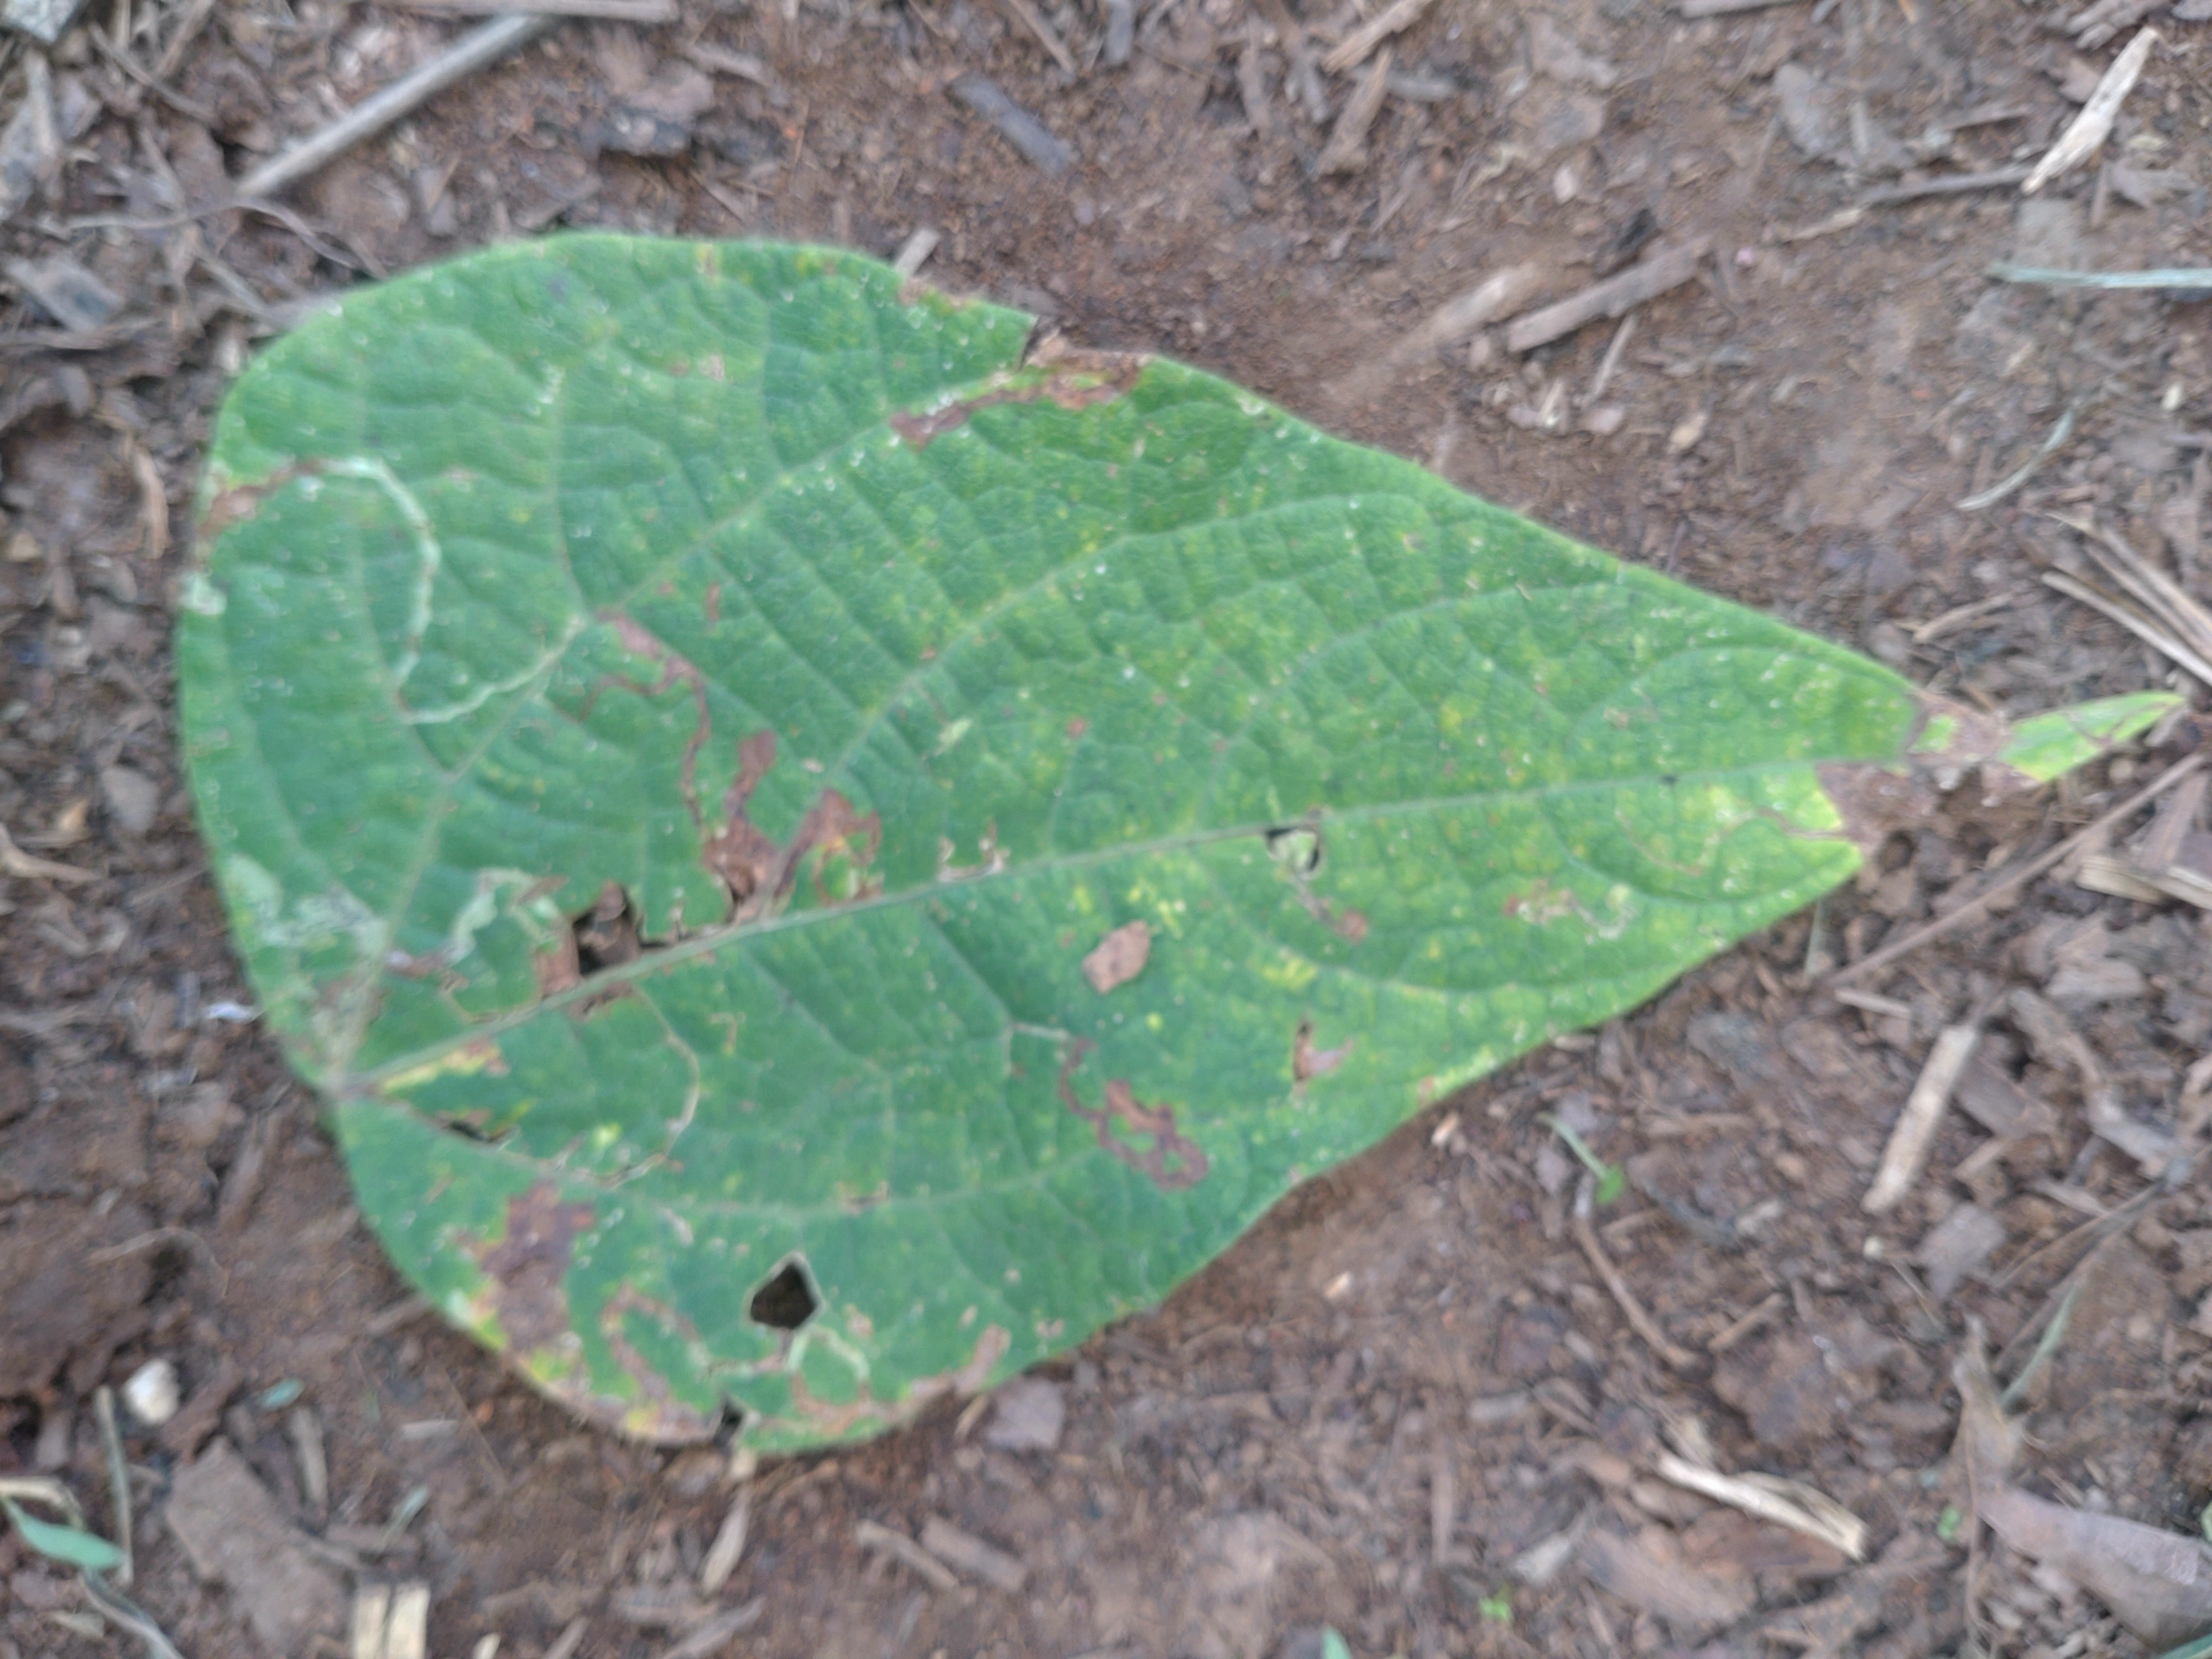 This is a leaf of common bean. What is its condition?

anthracnose
